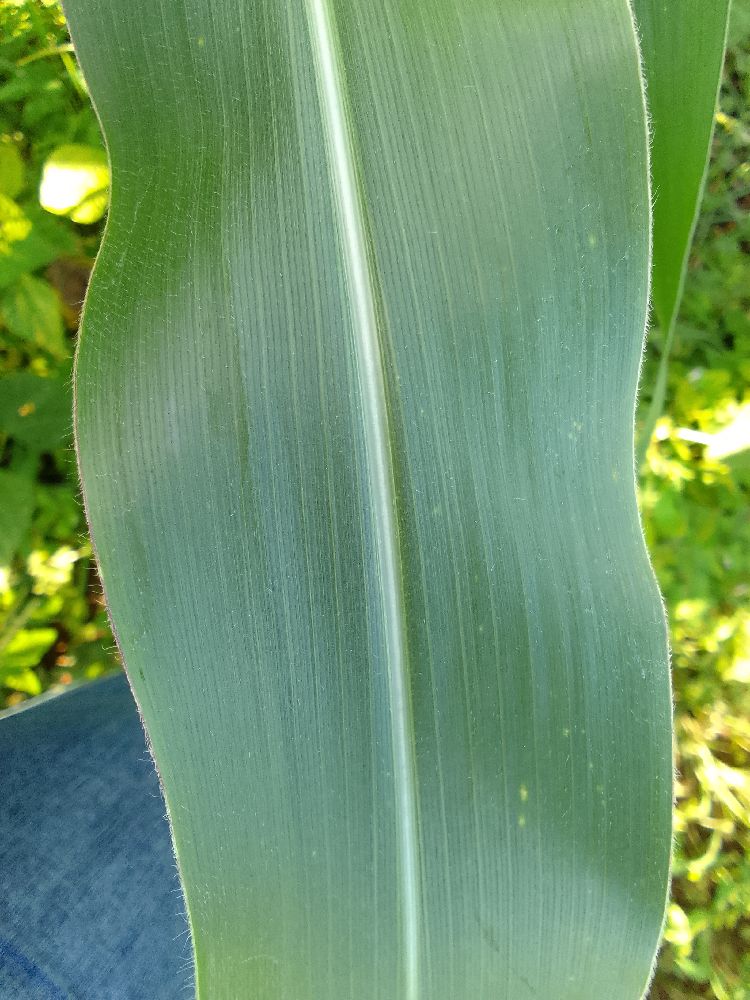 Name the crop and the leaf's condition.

maize, healthy
